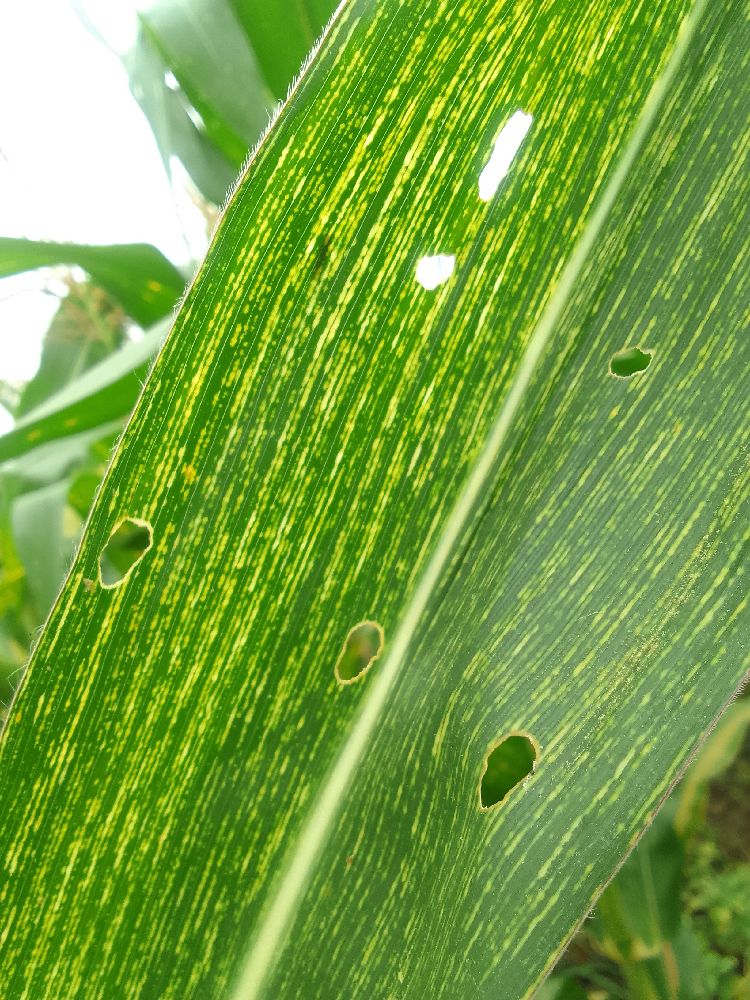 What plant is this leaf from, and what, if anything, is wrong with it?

maize, maize streak virus
